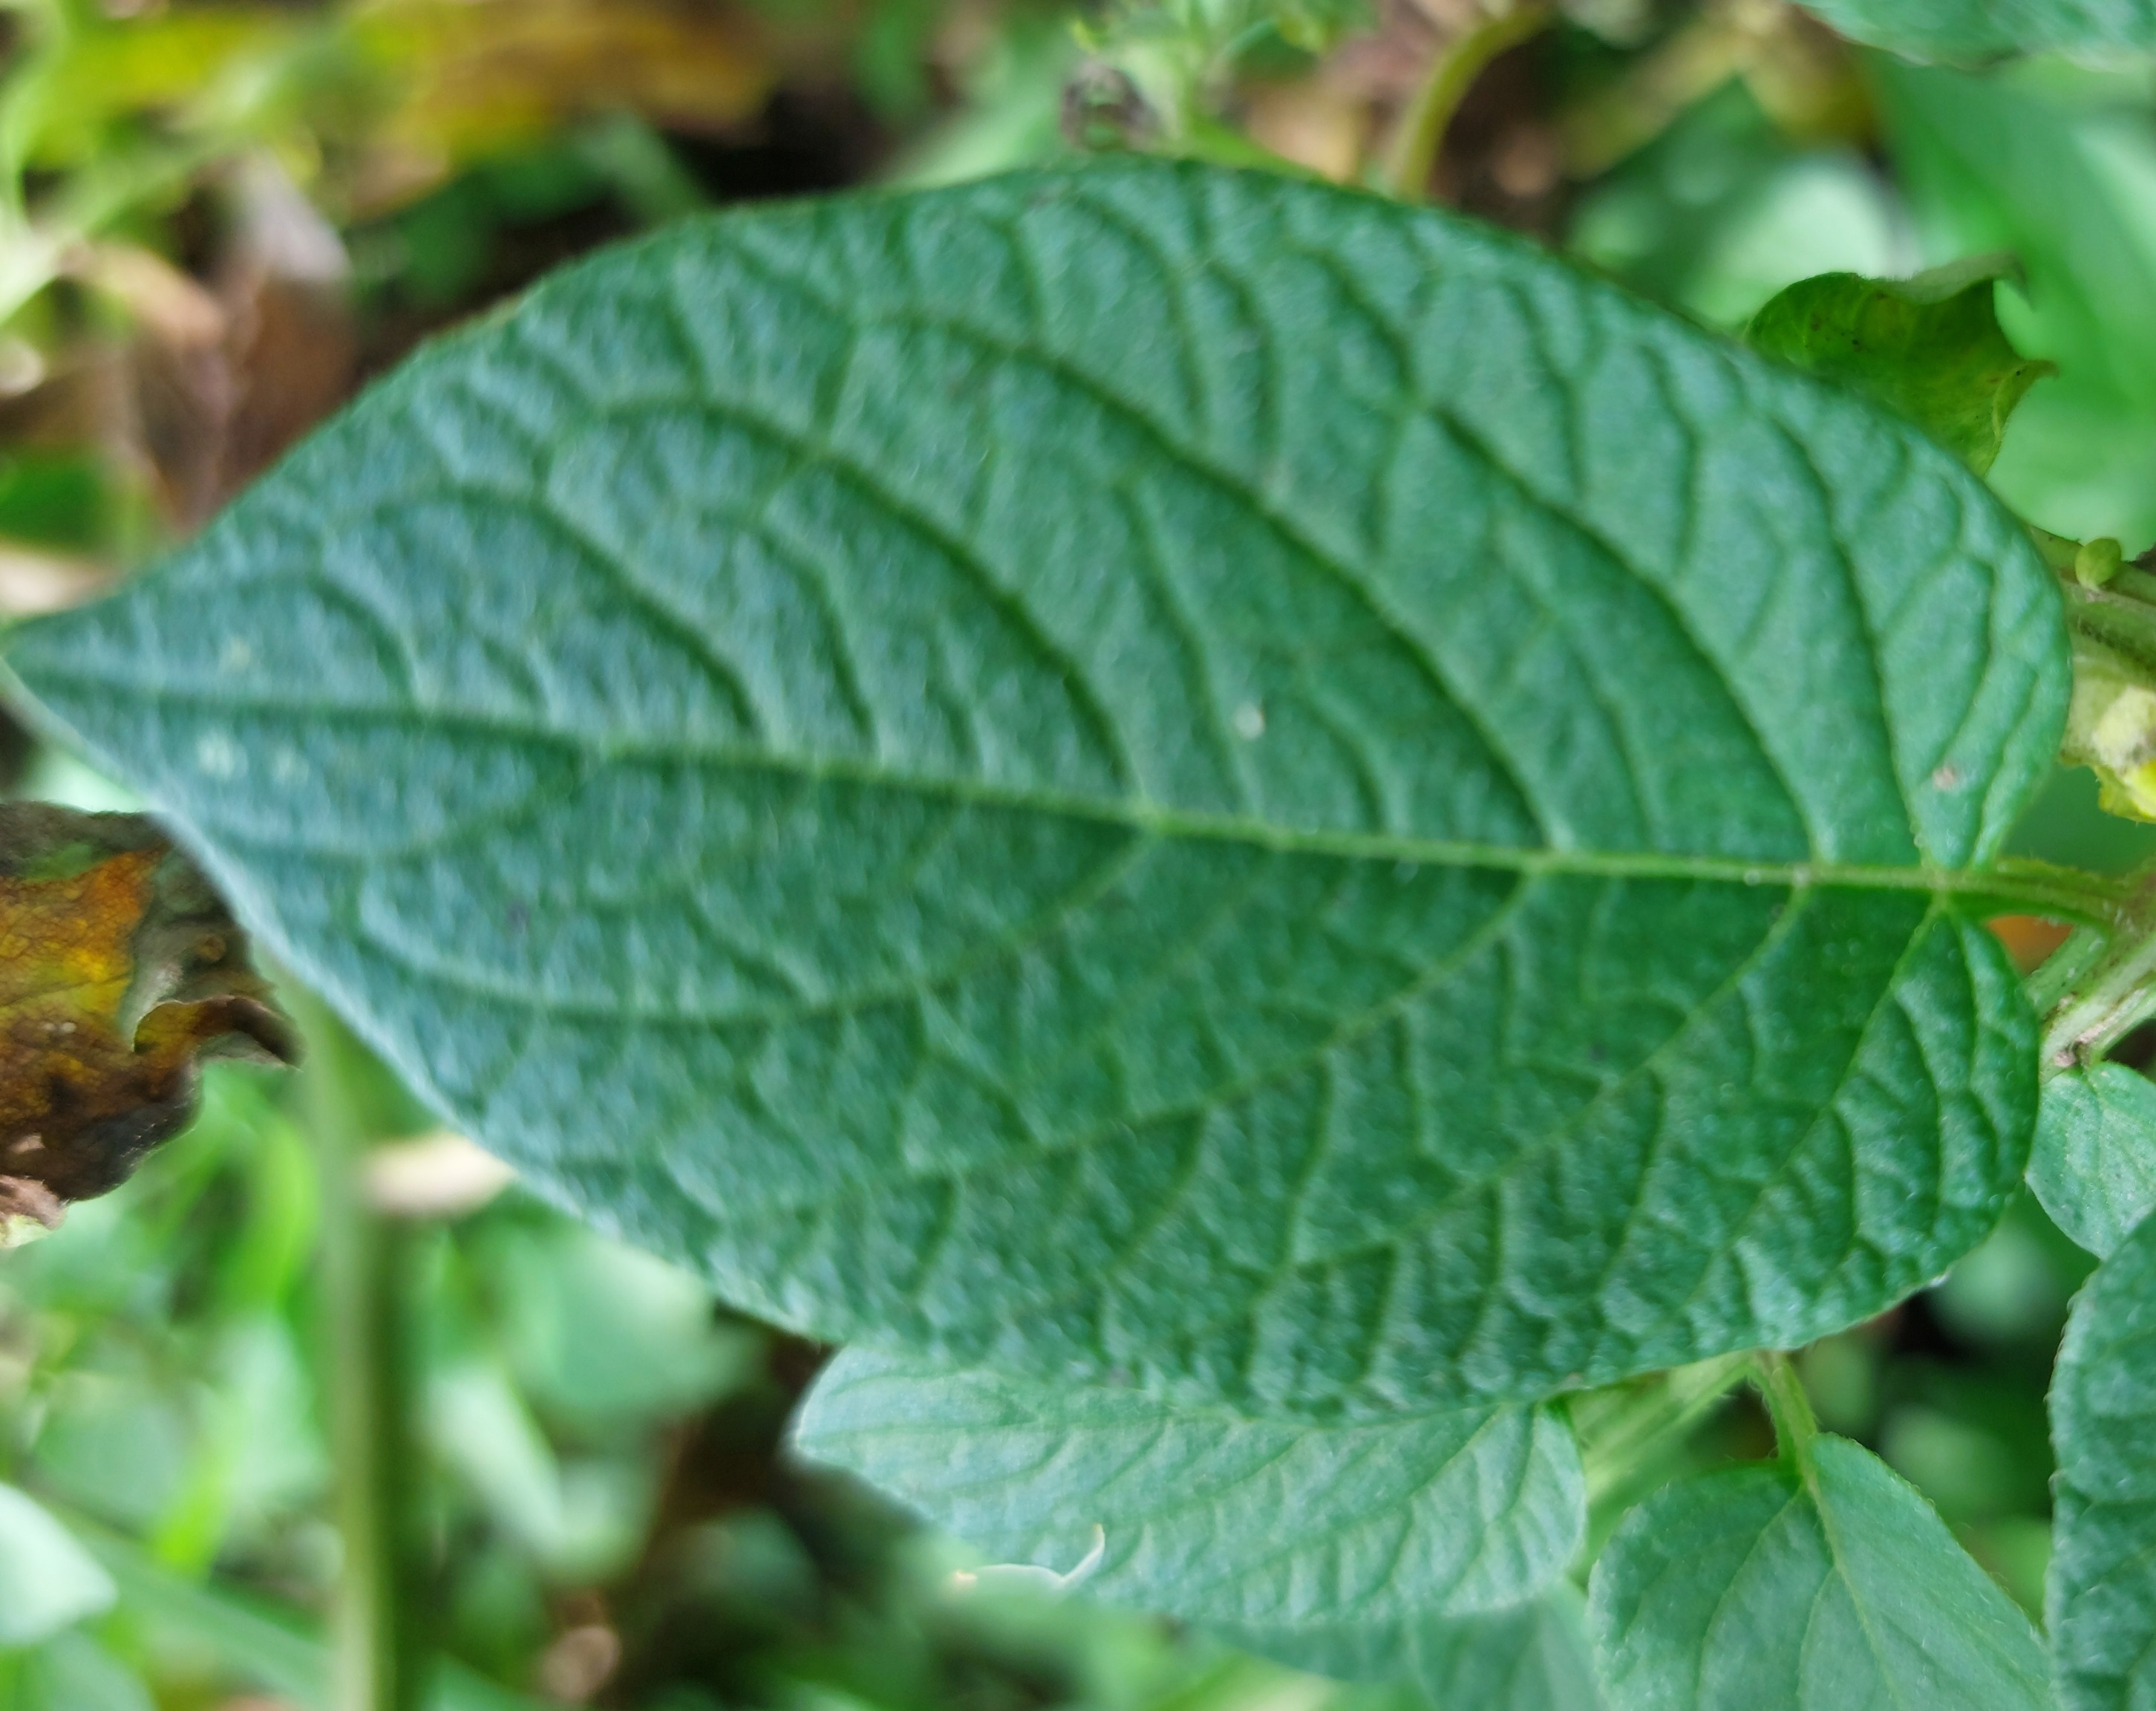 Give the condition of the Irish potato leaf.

healthy
